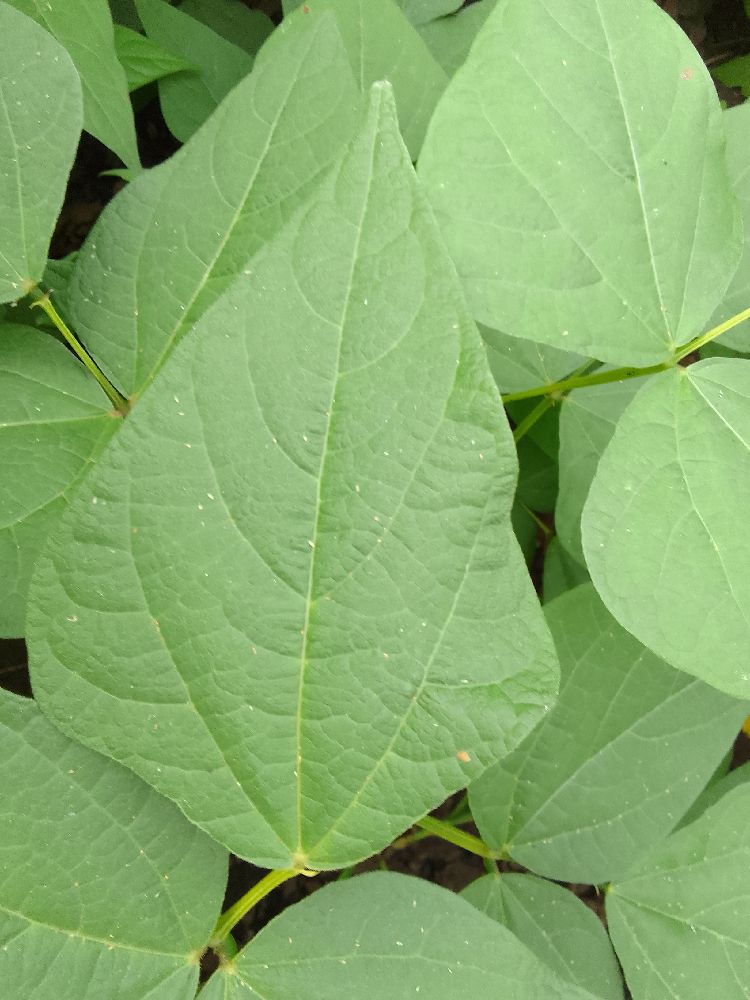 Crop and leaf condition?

common bean, healthy
